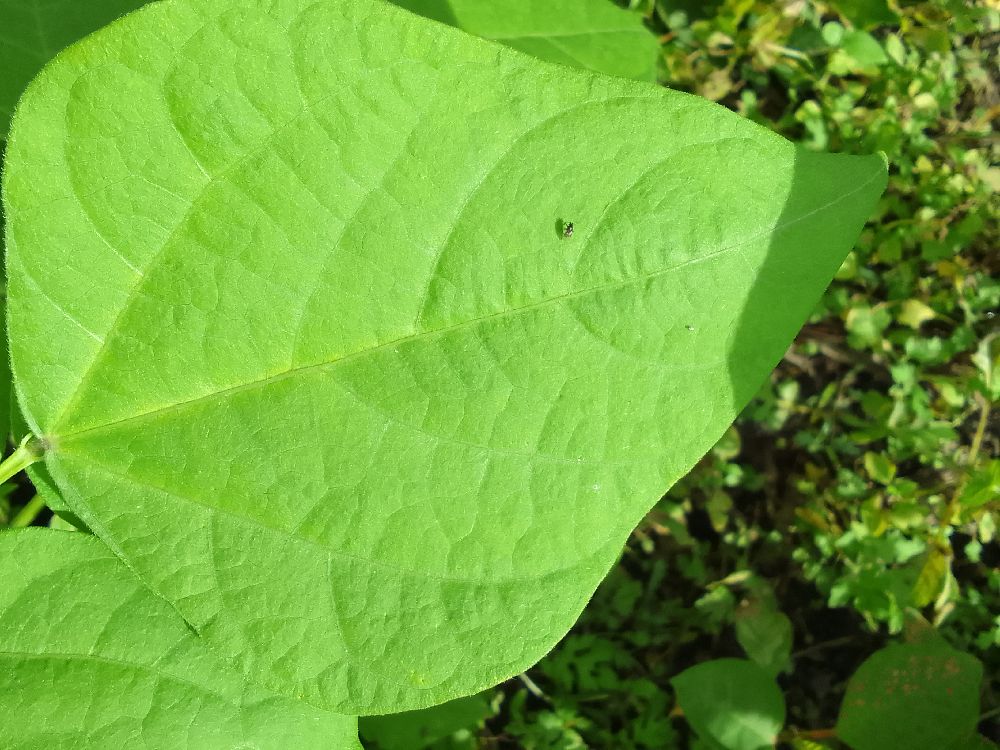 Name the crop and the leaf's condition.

common bean, healthy
